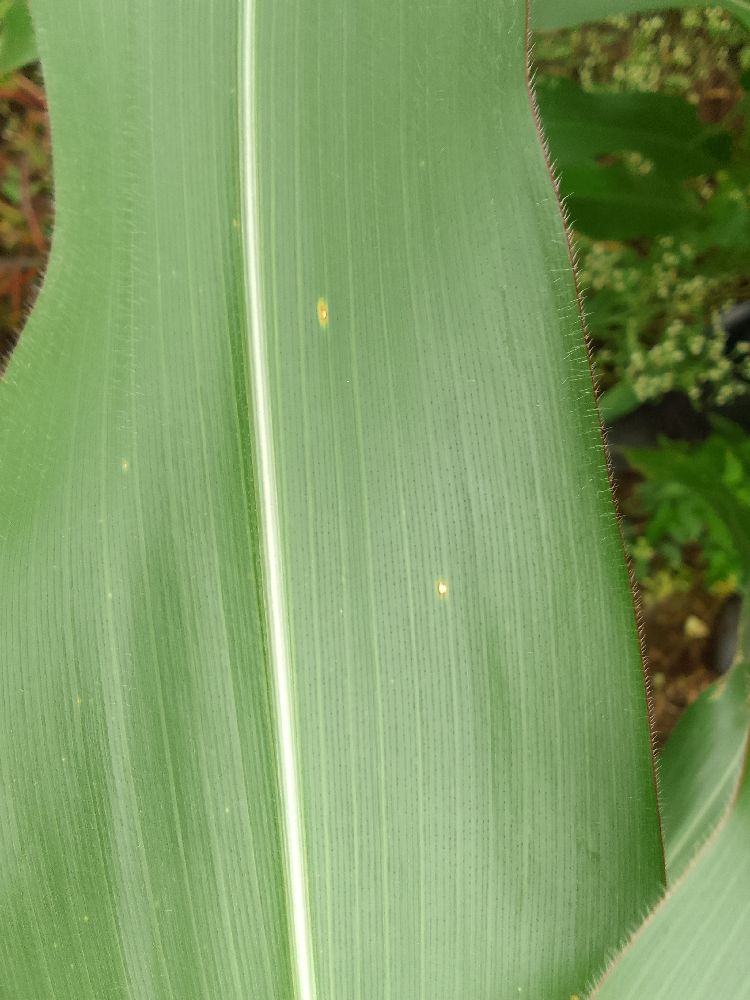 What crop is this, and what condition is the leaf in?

maize, healthy
